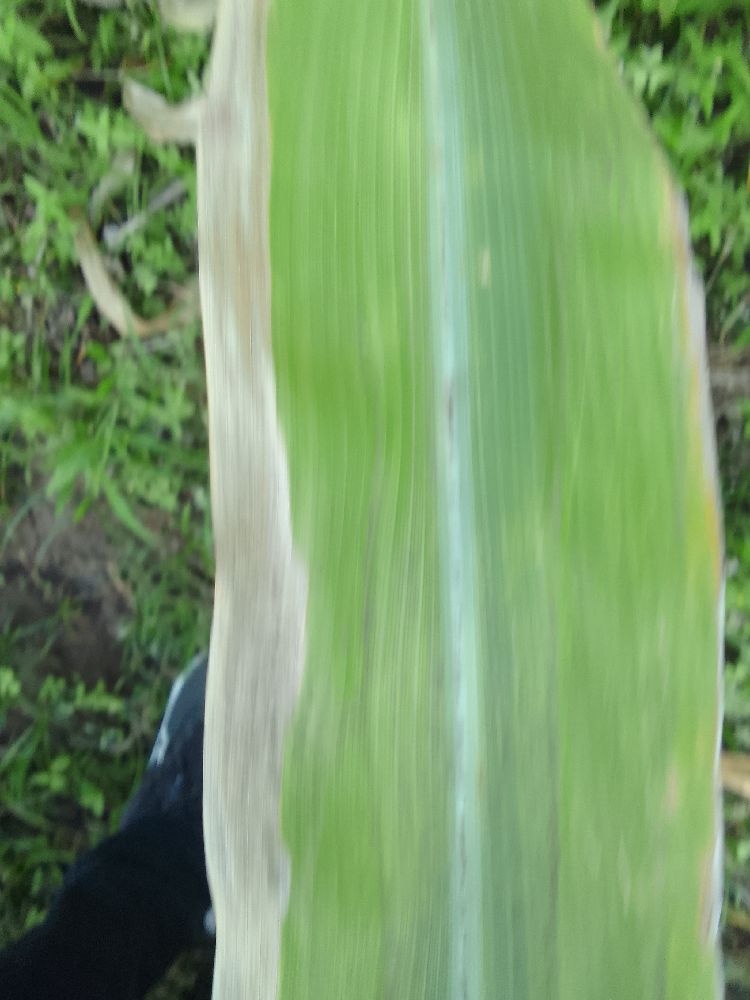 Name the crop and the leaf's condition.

maize, maize lethal necrosis
